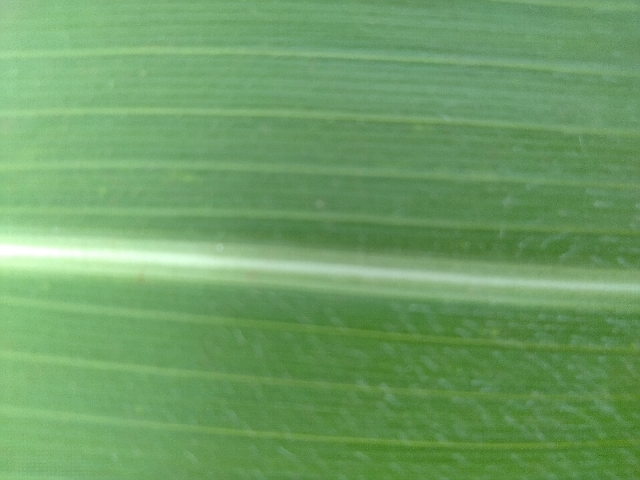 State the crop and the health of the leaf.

maize, healthy
